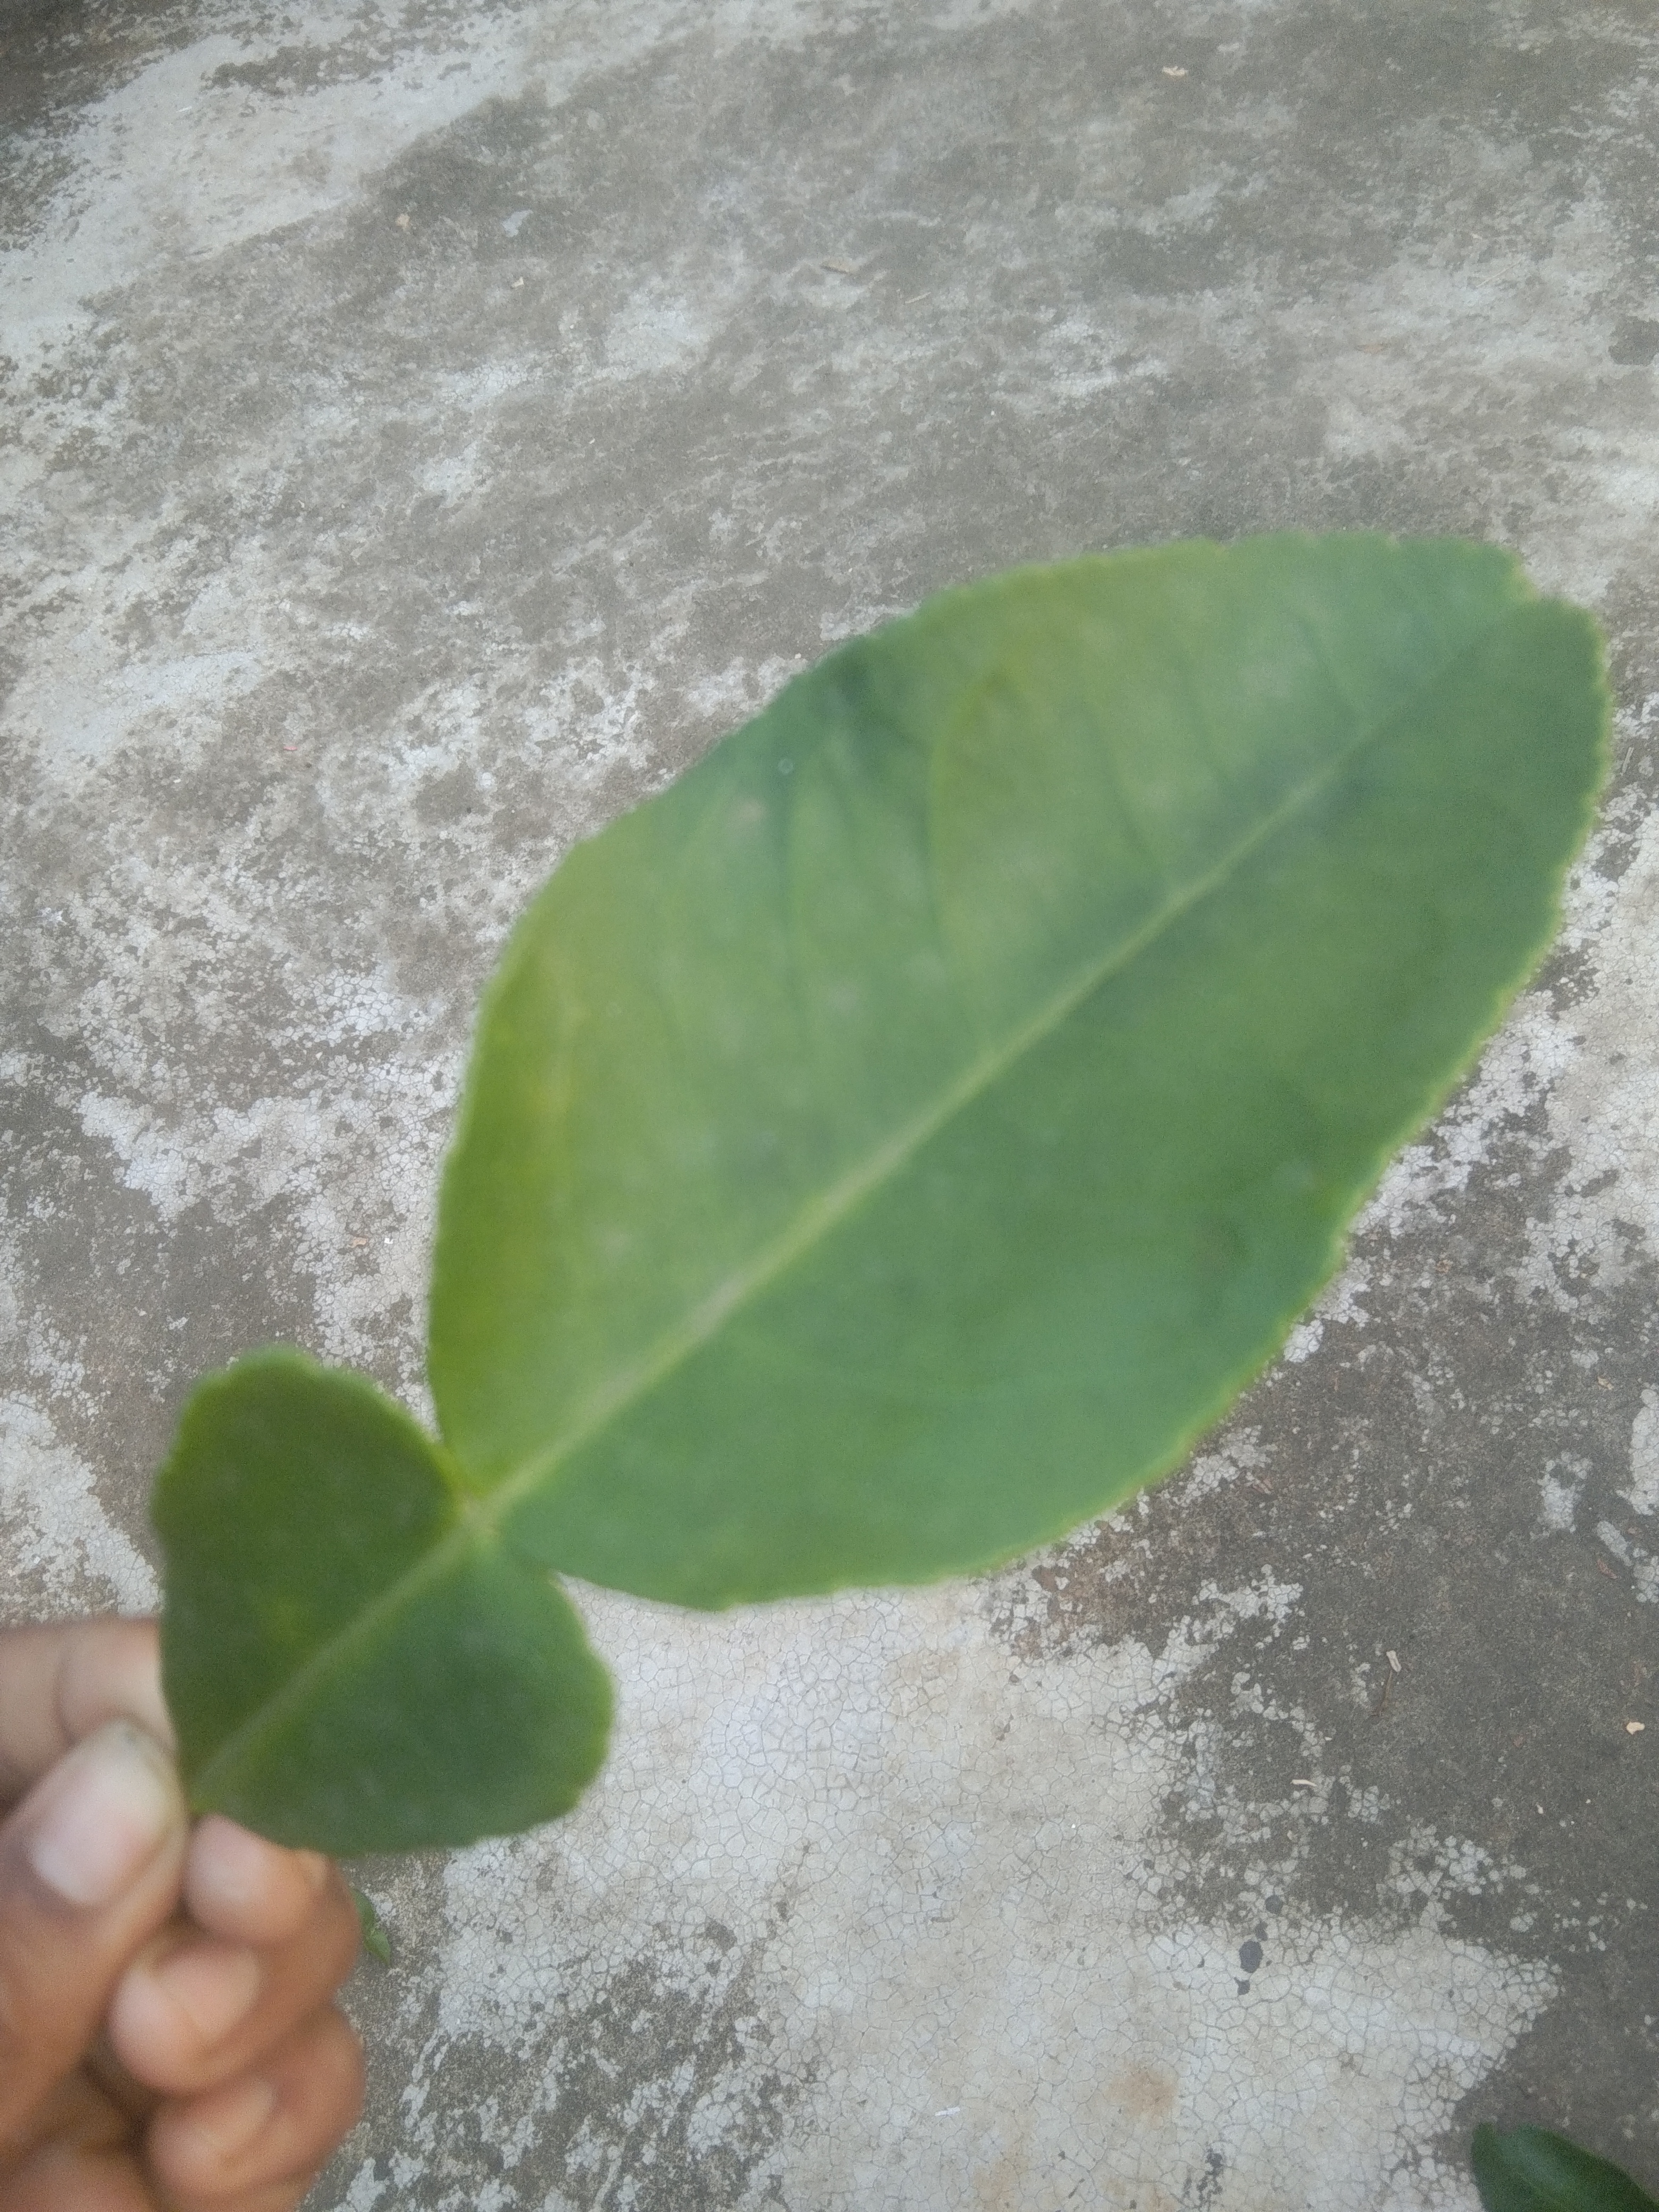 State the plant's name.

lemon
